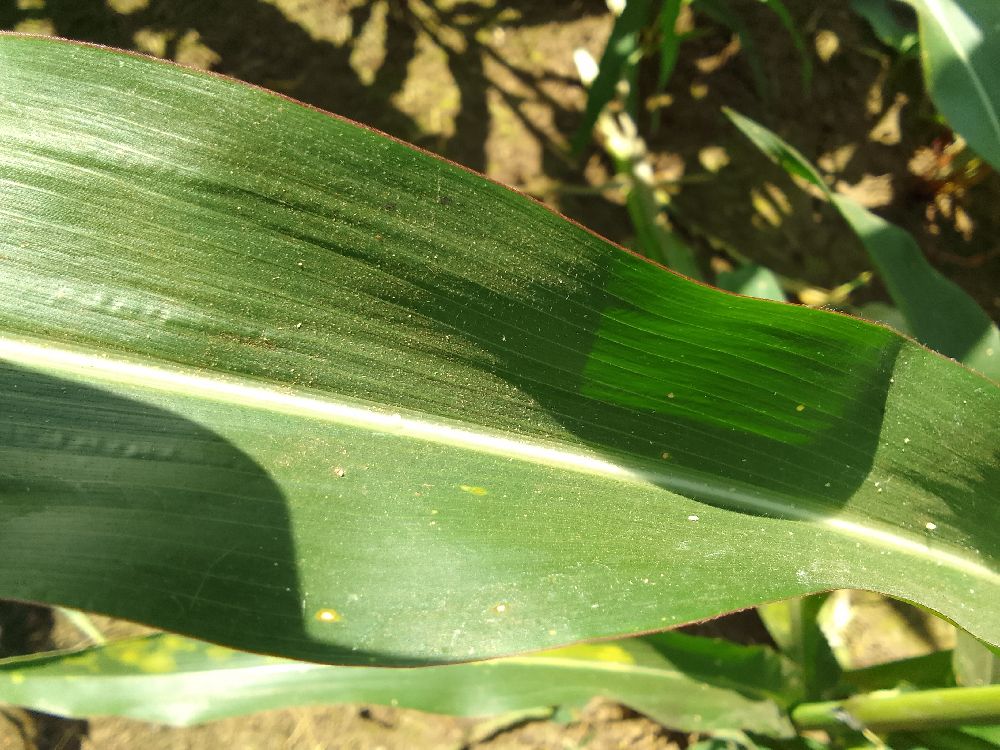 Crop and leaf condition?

maize, healthy
